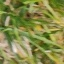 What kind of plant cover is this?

grass
